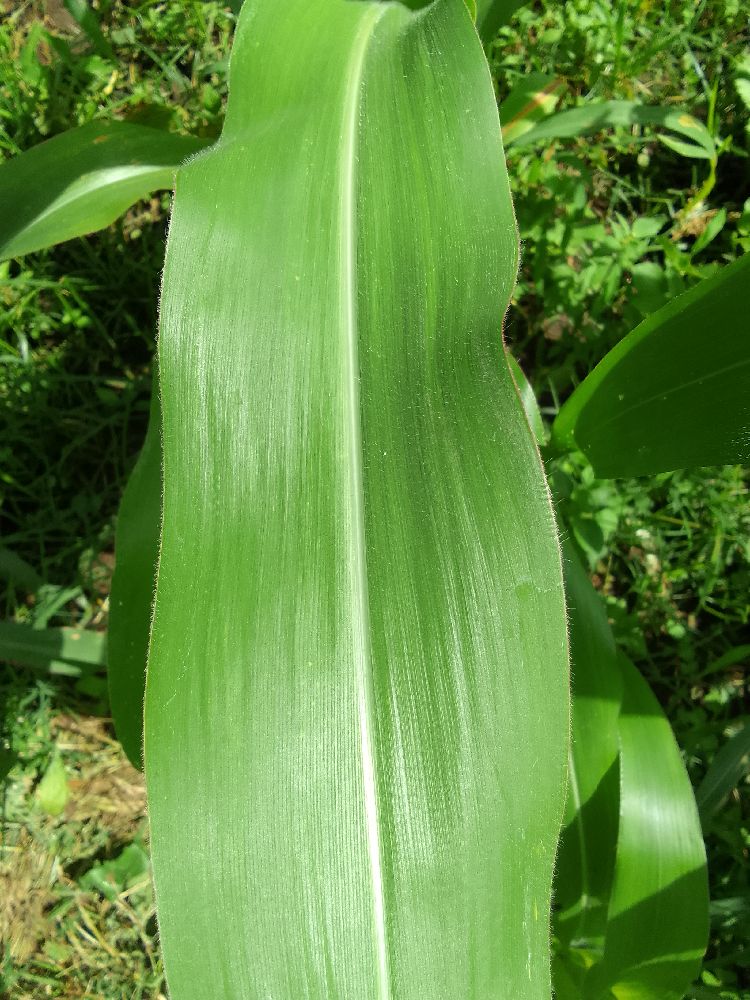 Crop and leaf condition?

maize, healthy
